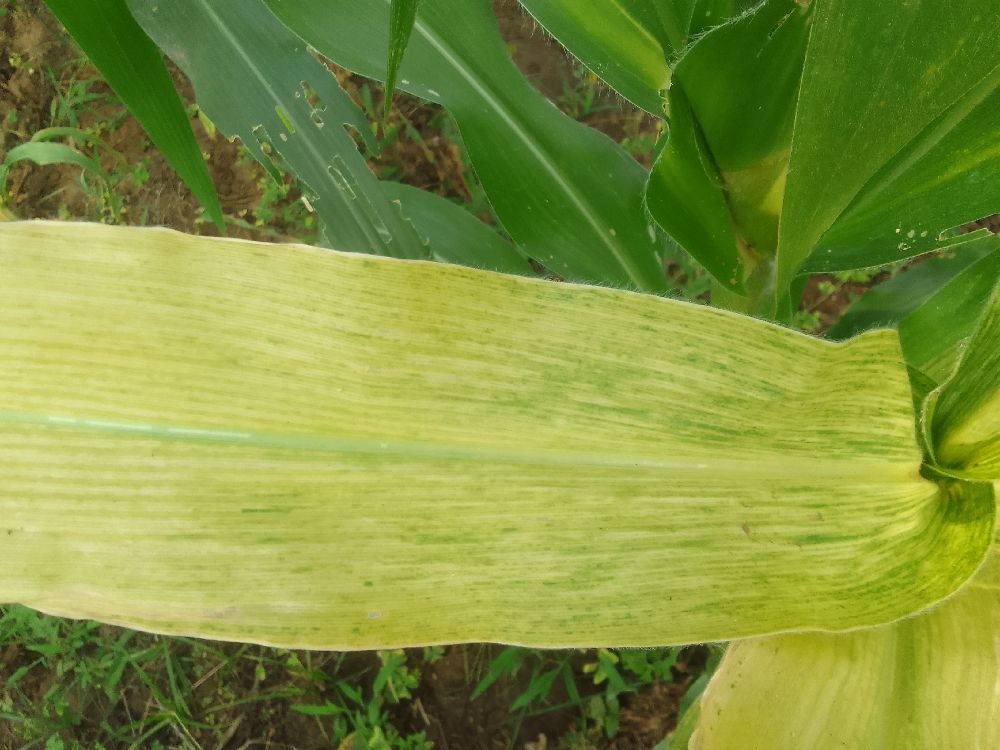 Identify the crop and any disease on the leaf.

maize, maize lethal necrosis
